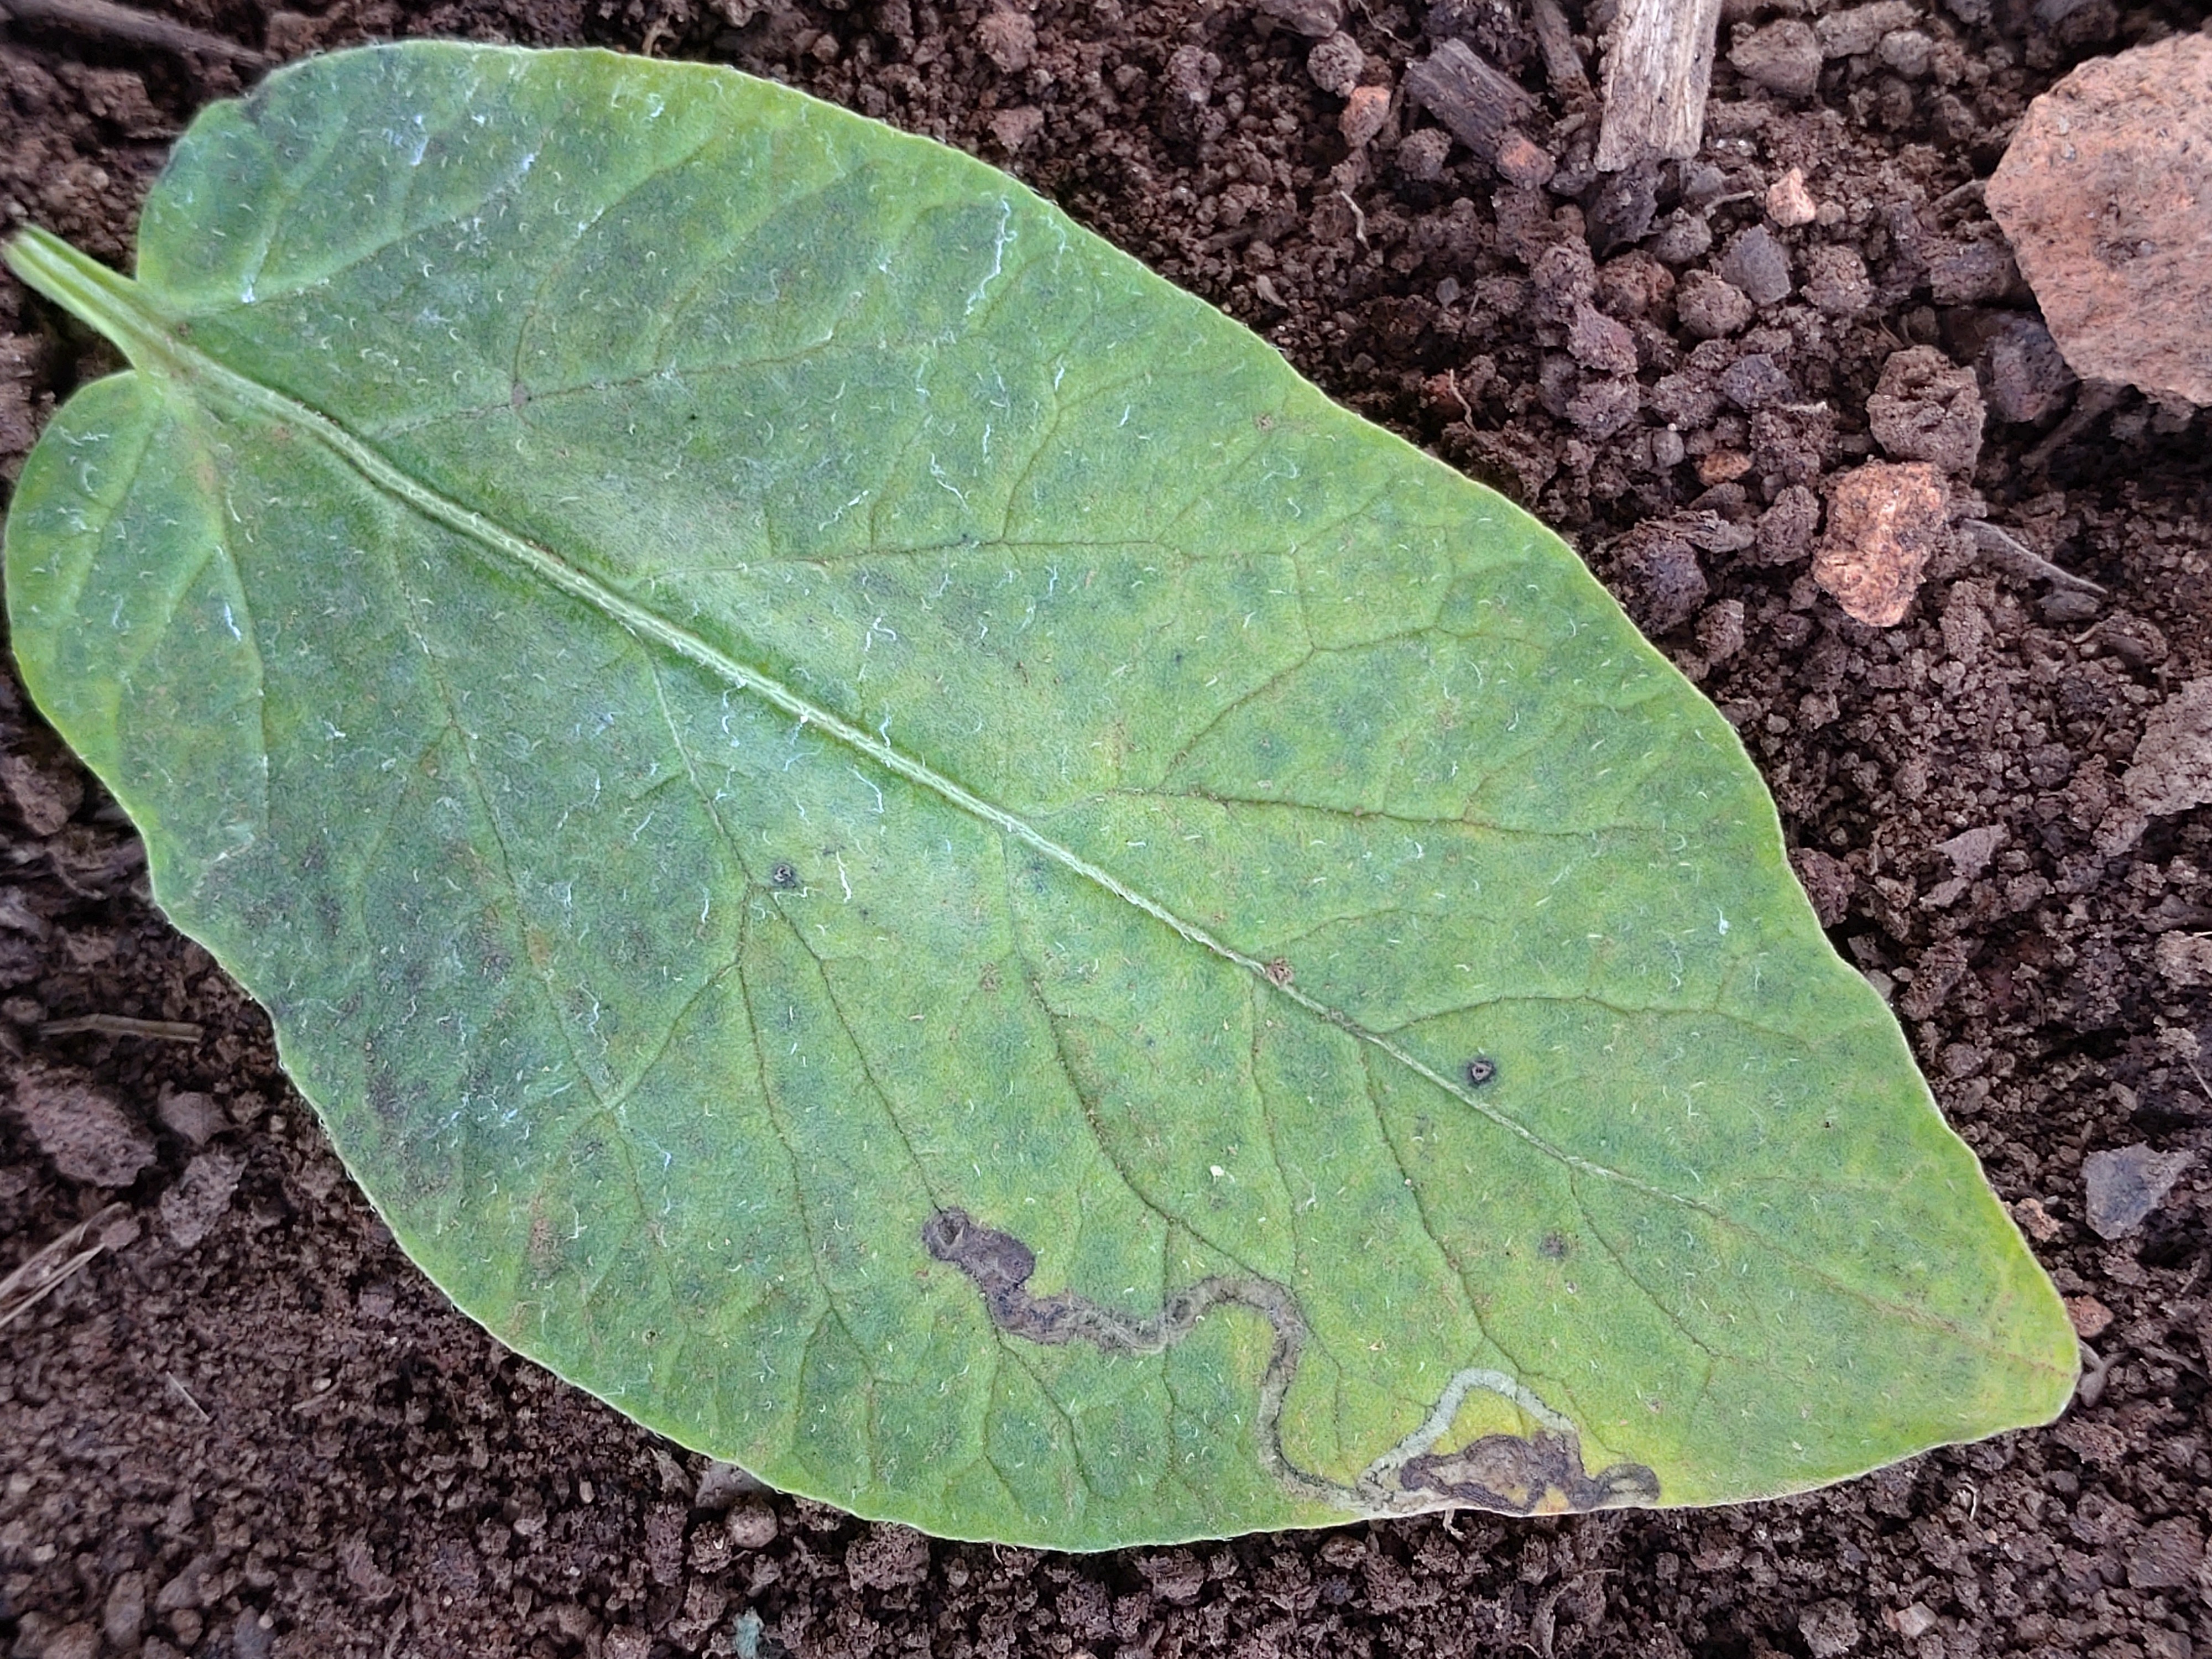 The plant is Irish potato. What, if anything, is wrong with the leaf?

late blight
